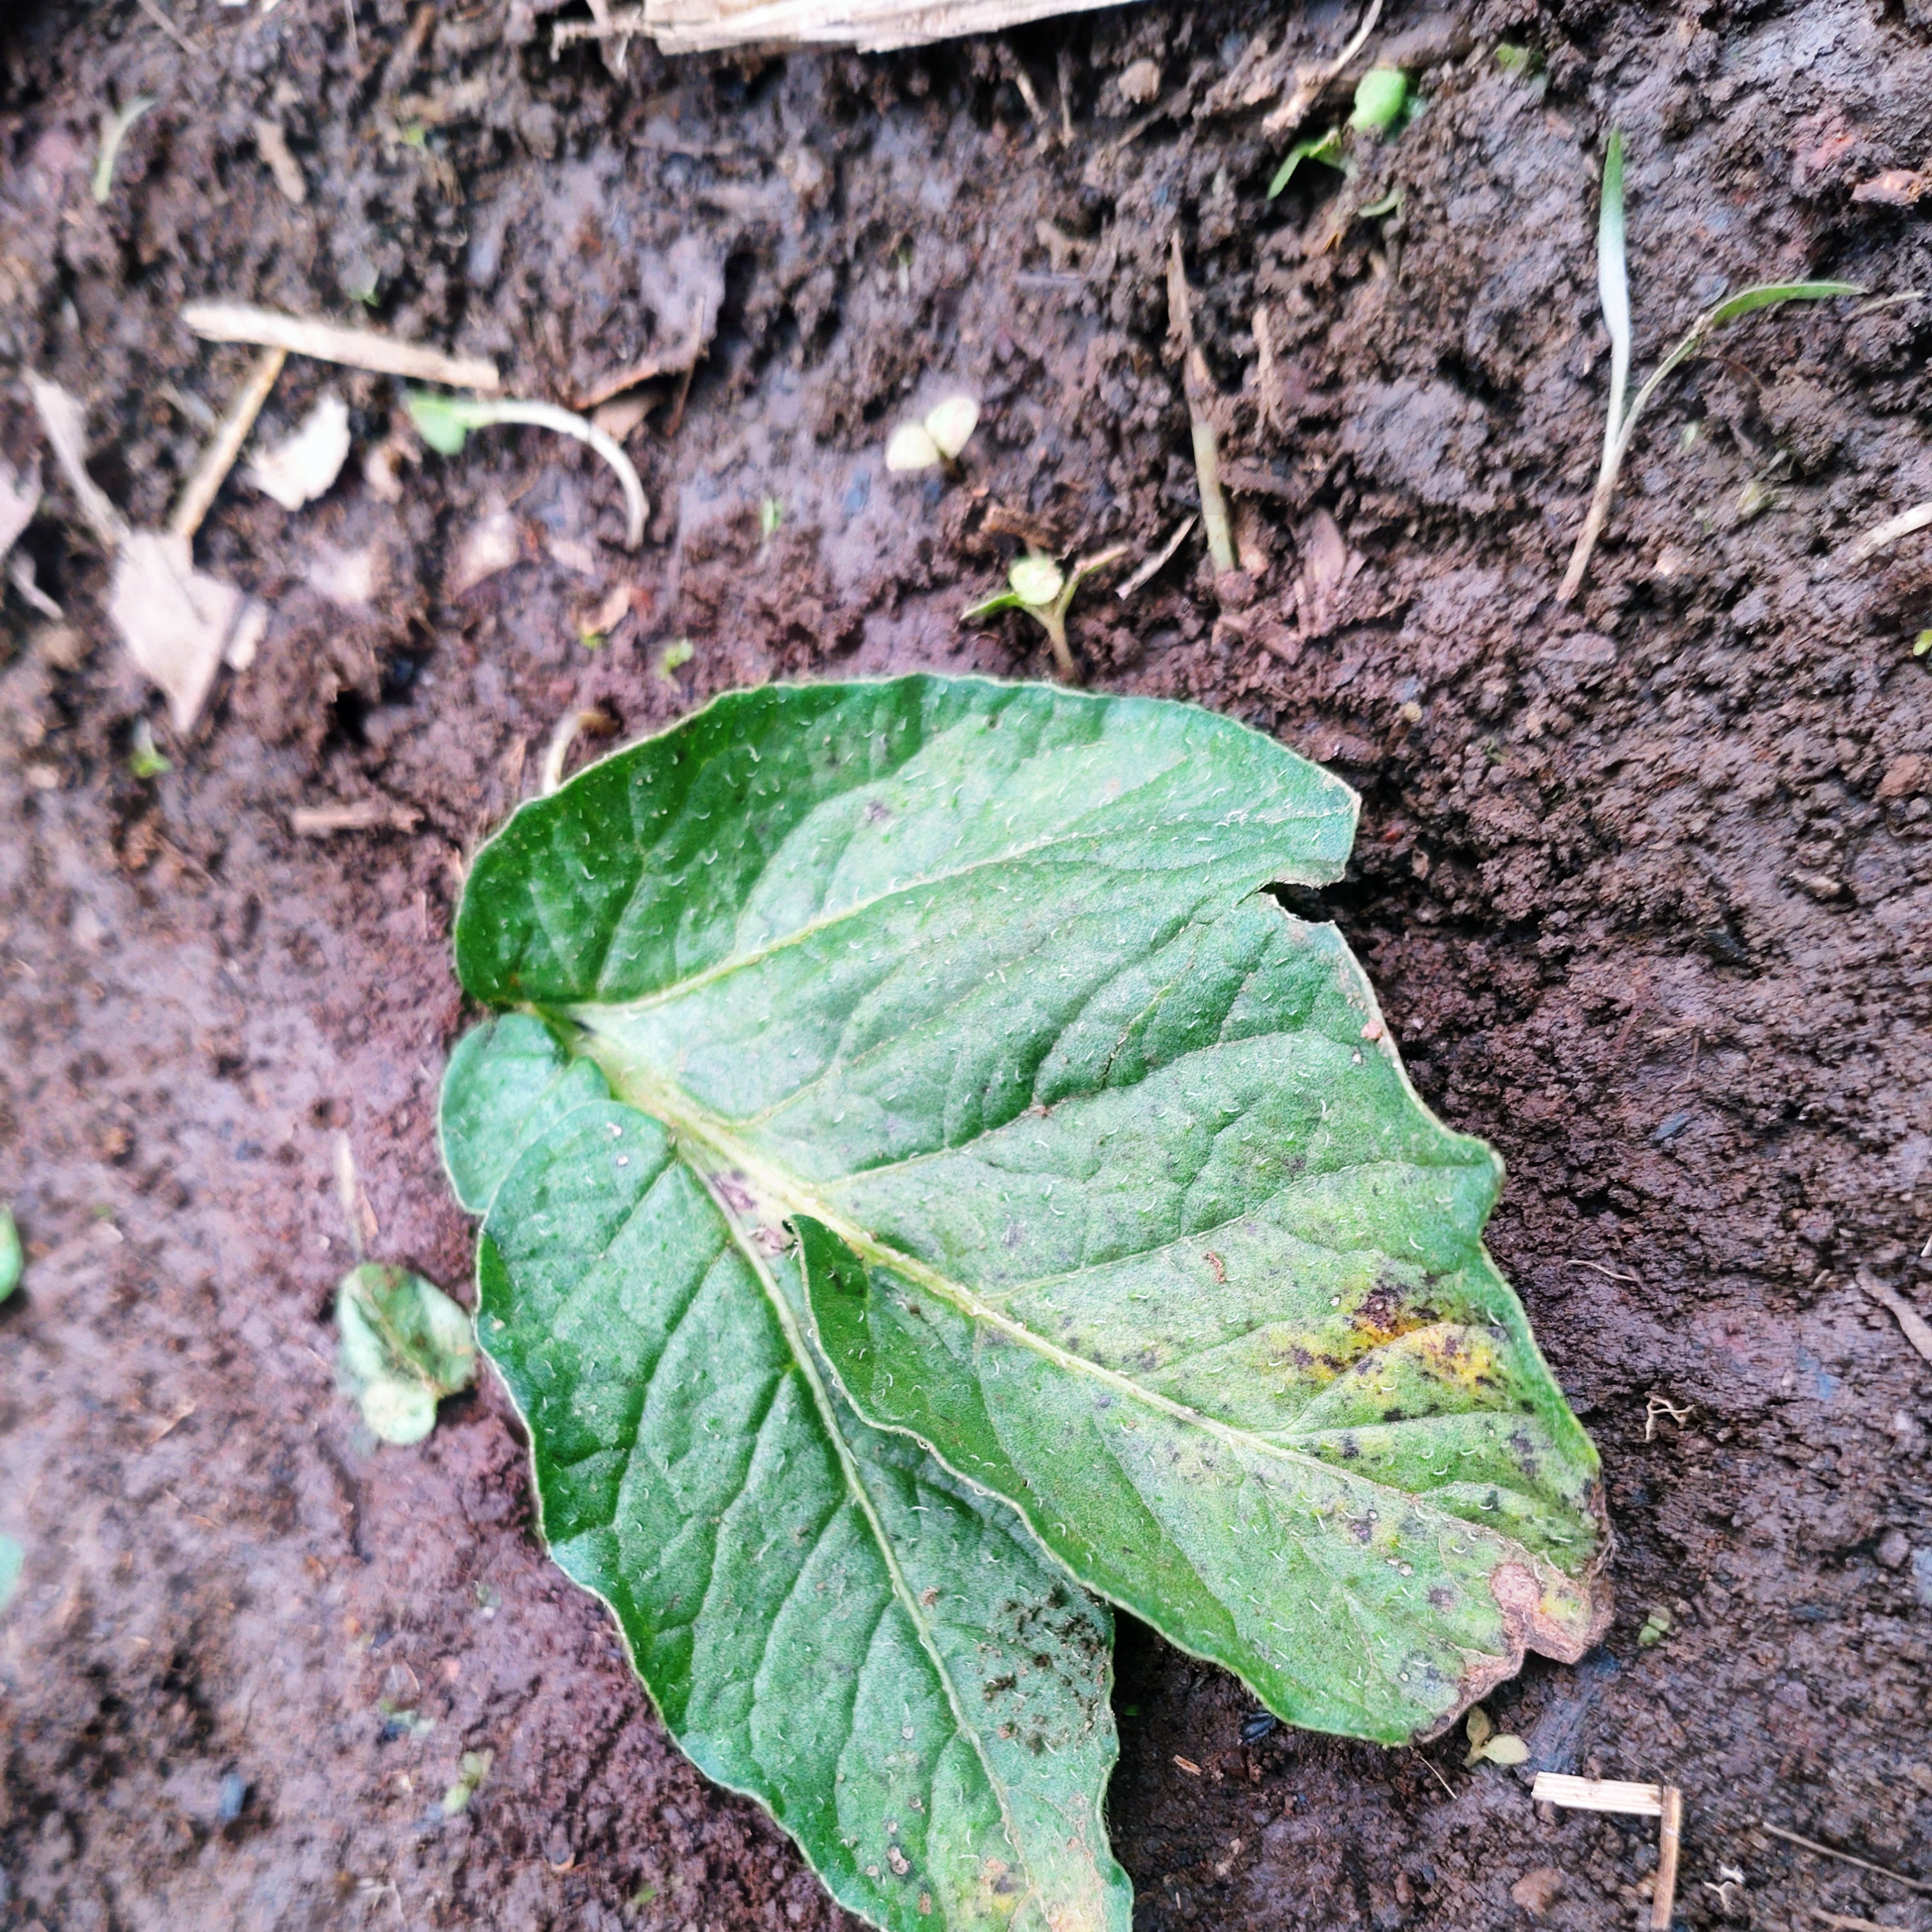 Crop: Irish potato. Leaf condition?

late blight
